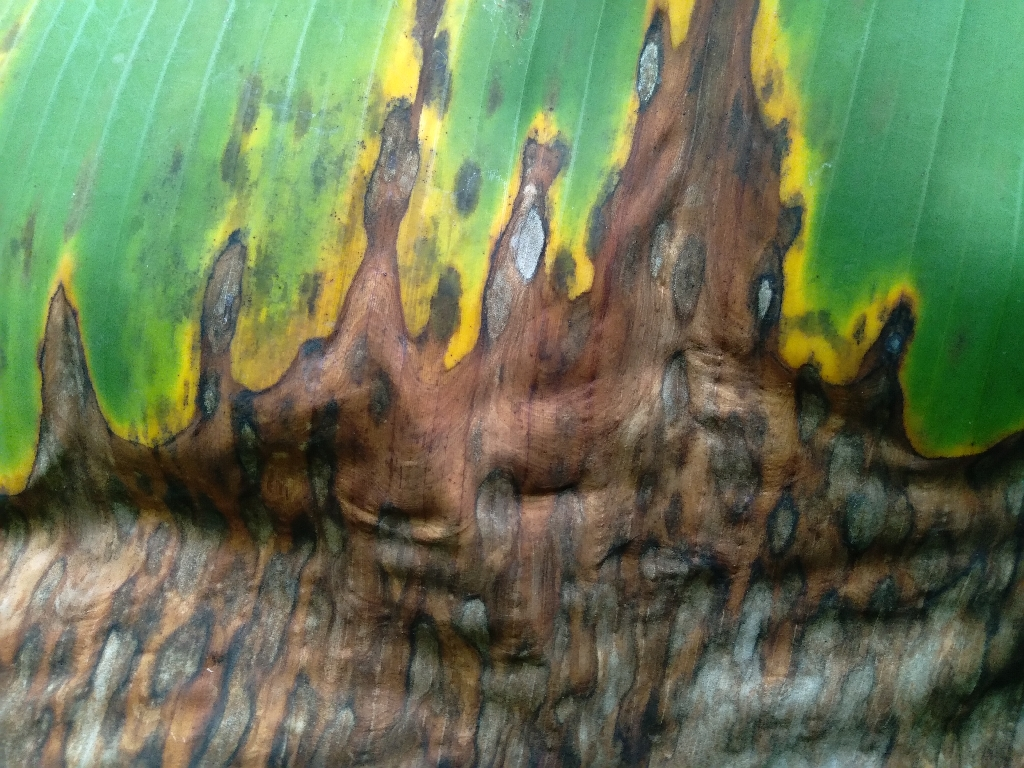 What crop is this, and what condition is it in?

banana, black sigatoka
